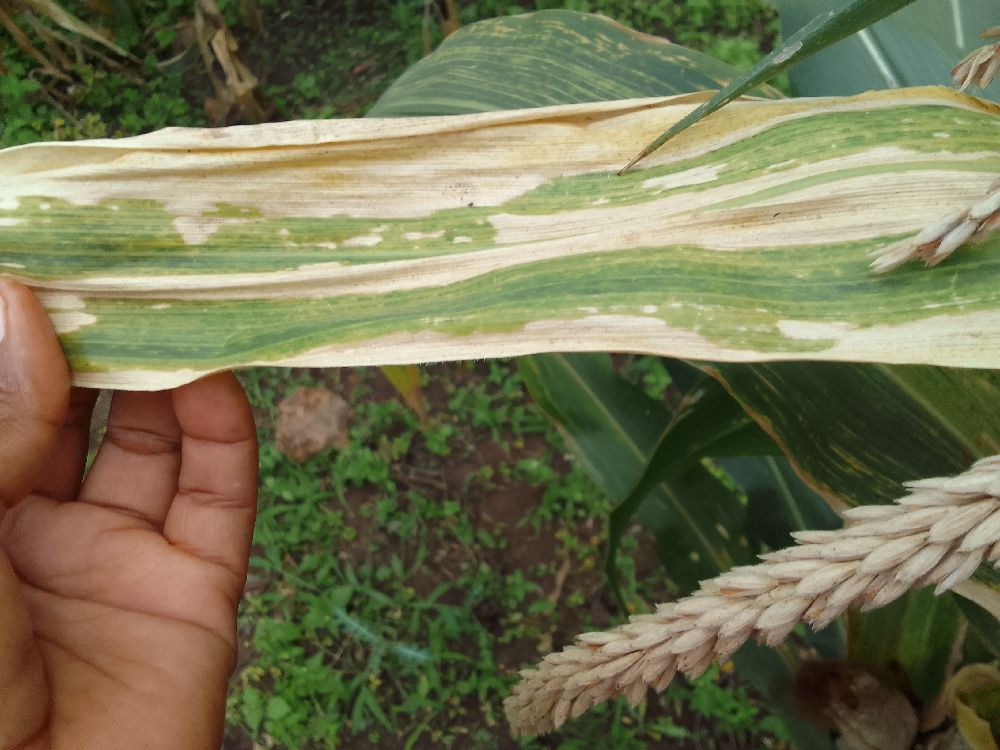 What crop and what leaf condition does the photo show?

maize, maize lethal necrosis
